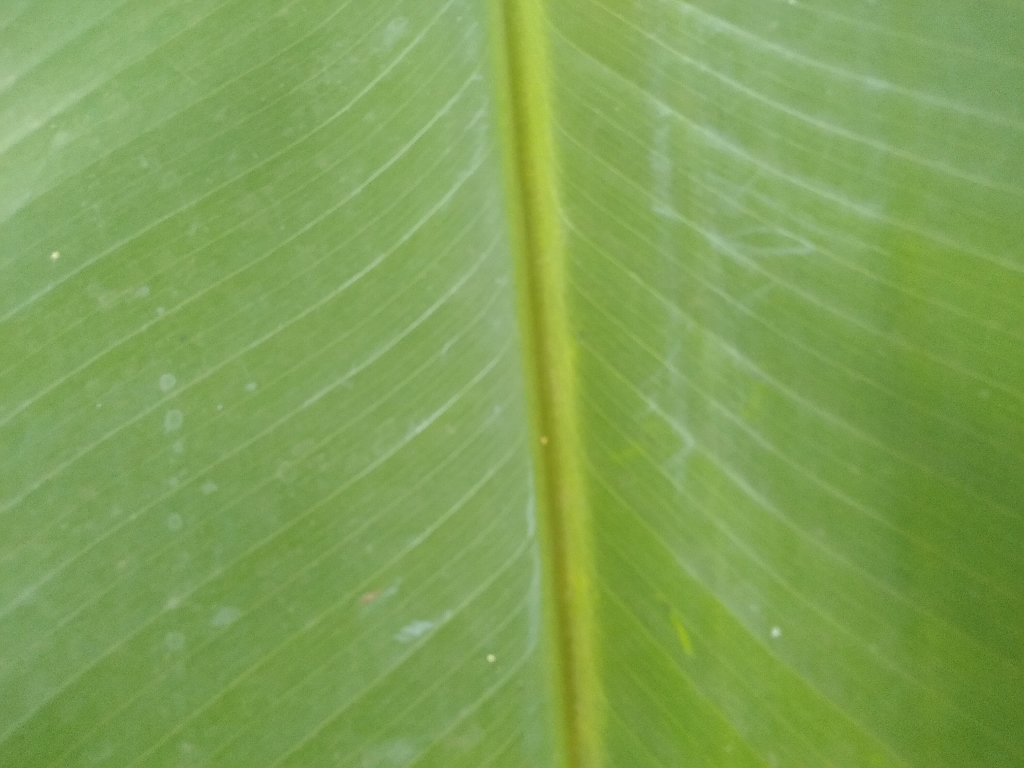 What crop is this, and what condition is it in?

banana, healthy
